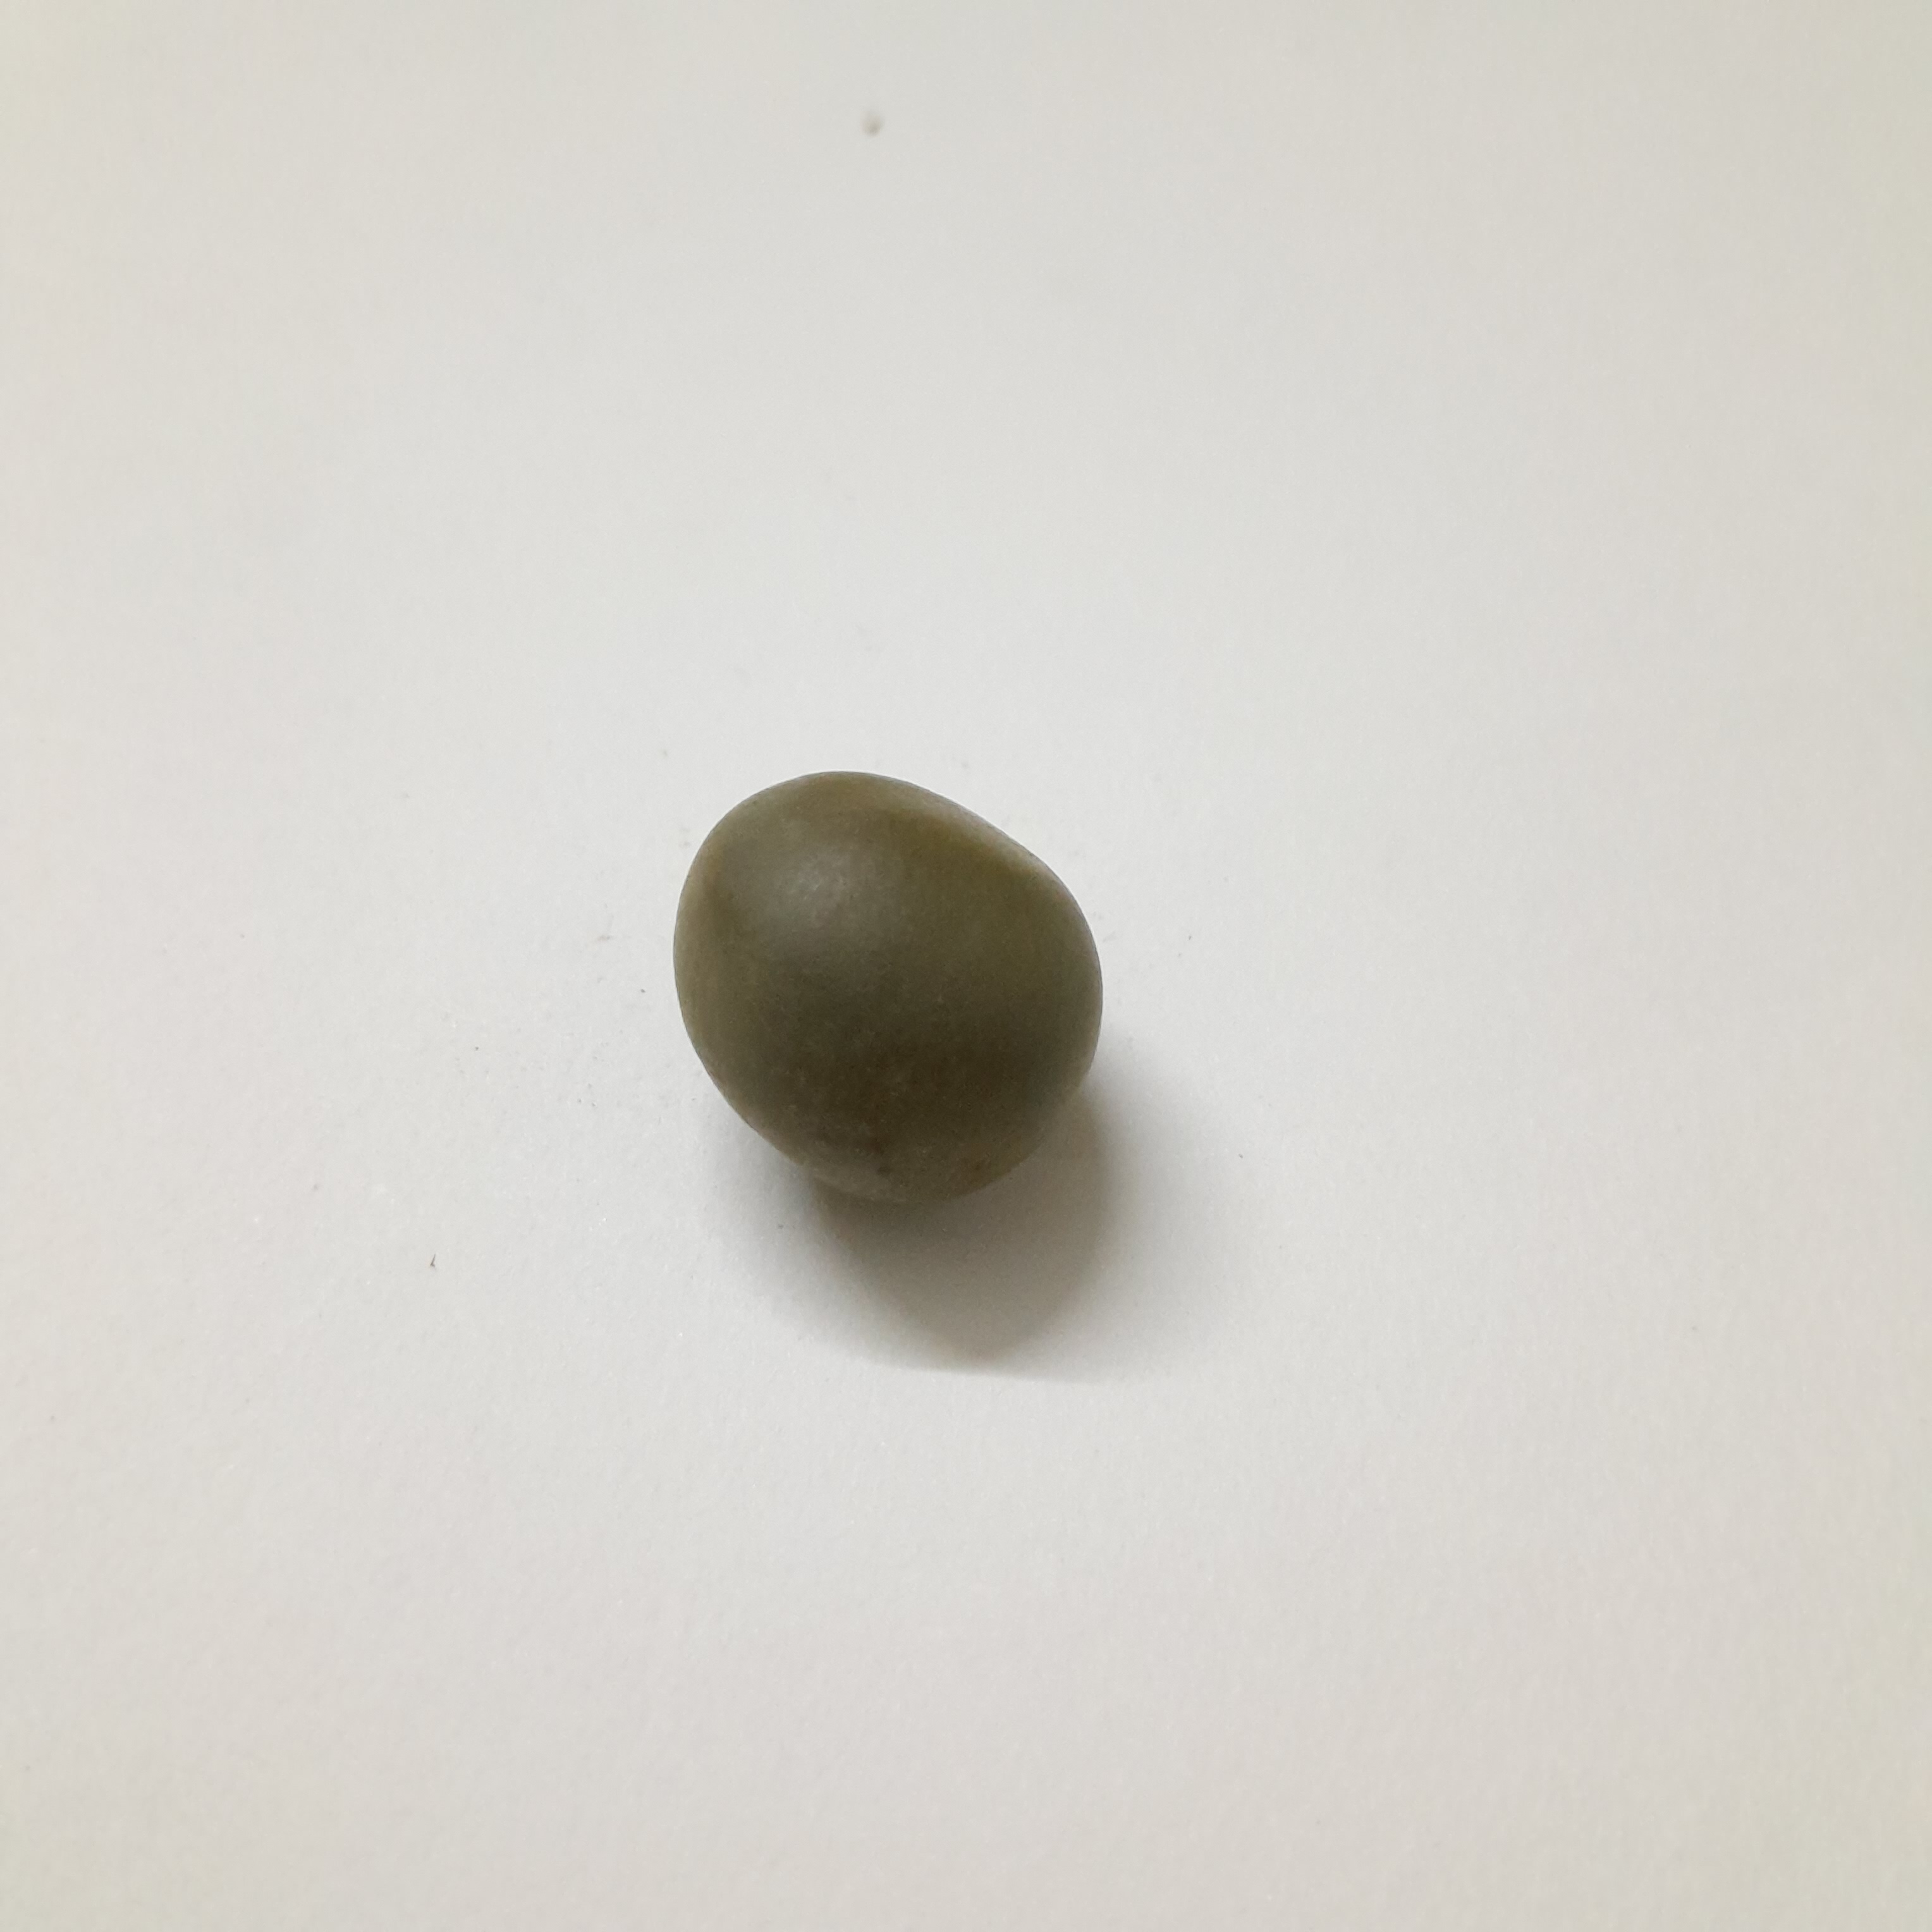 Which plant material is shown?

sagargota
